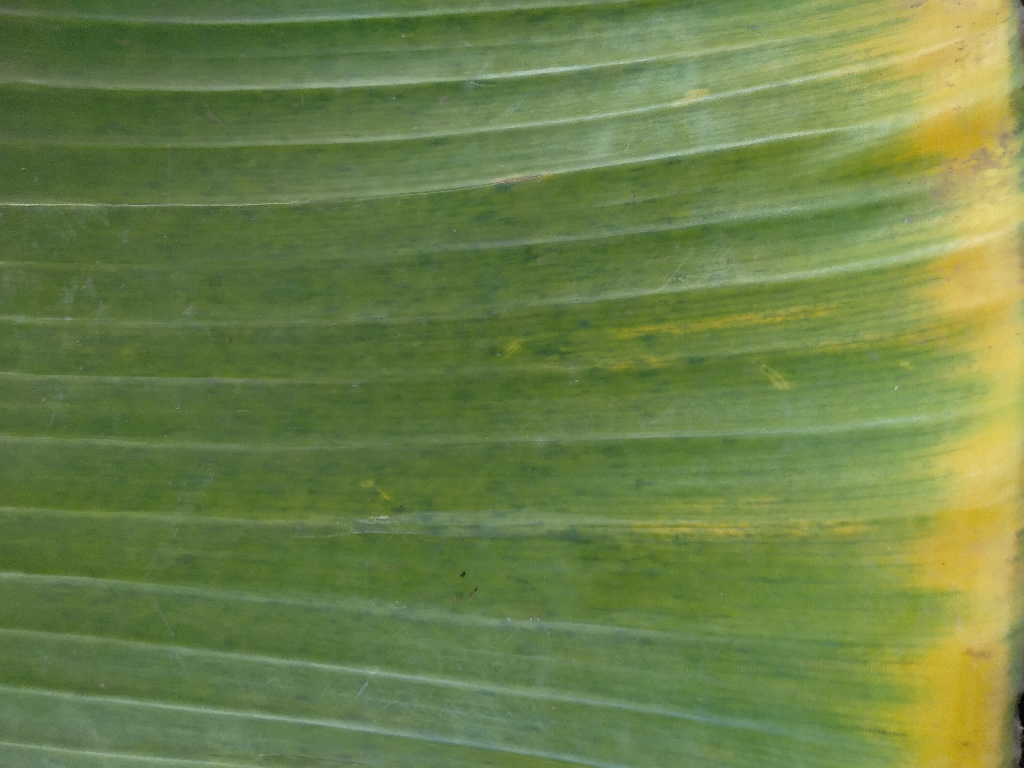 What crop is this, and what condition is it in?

banana, fusarium wilt race 1
